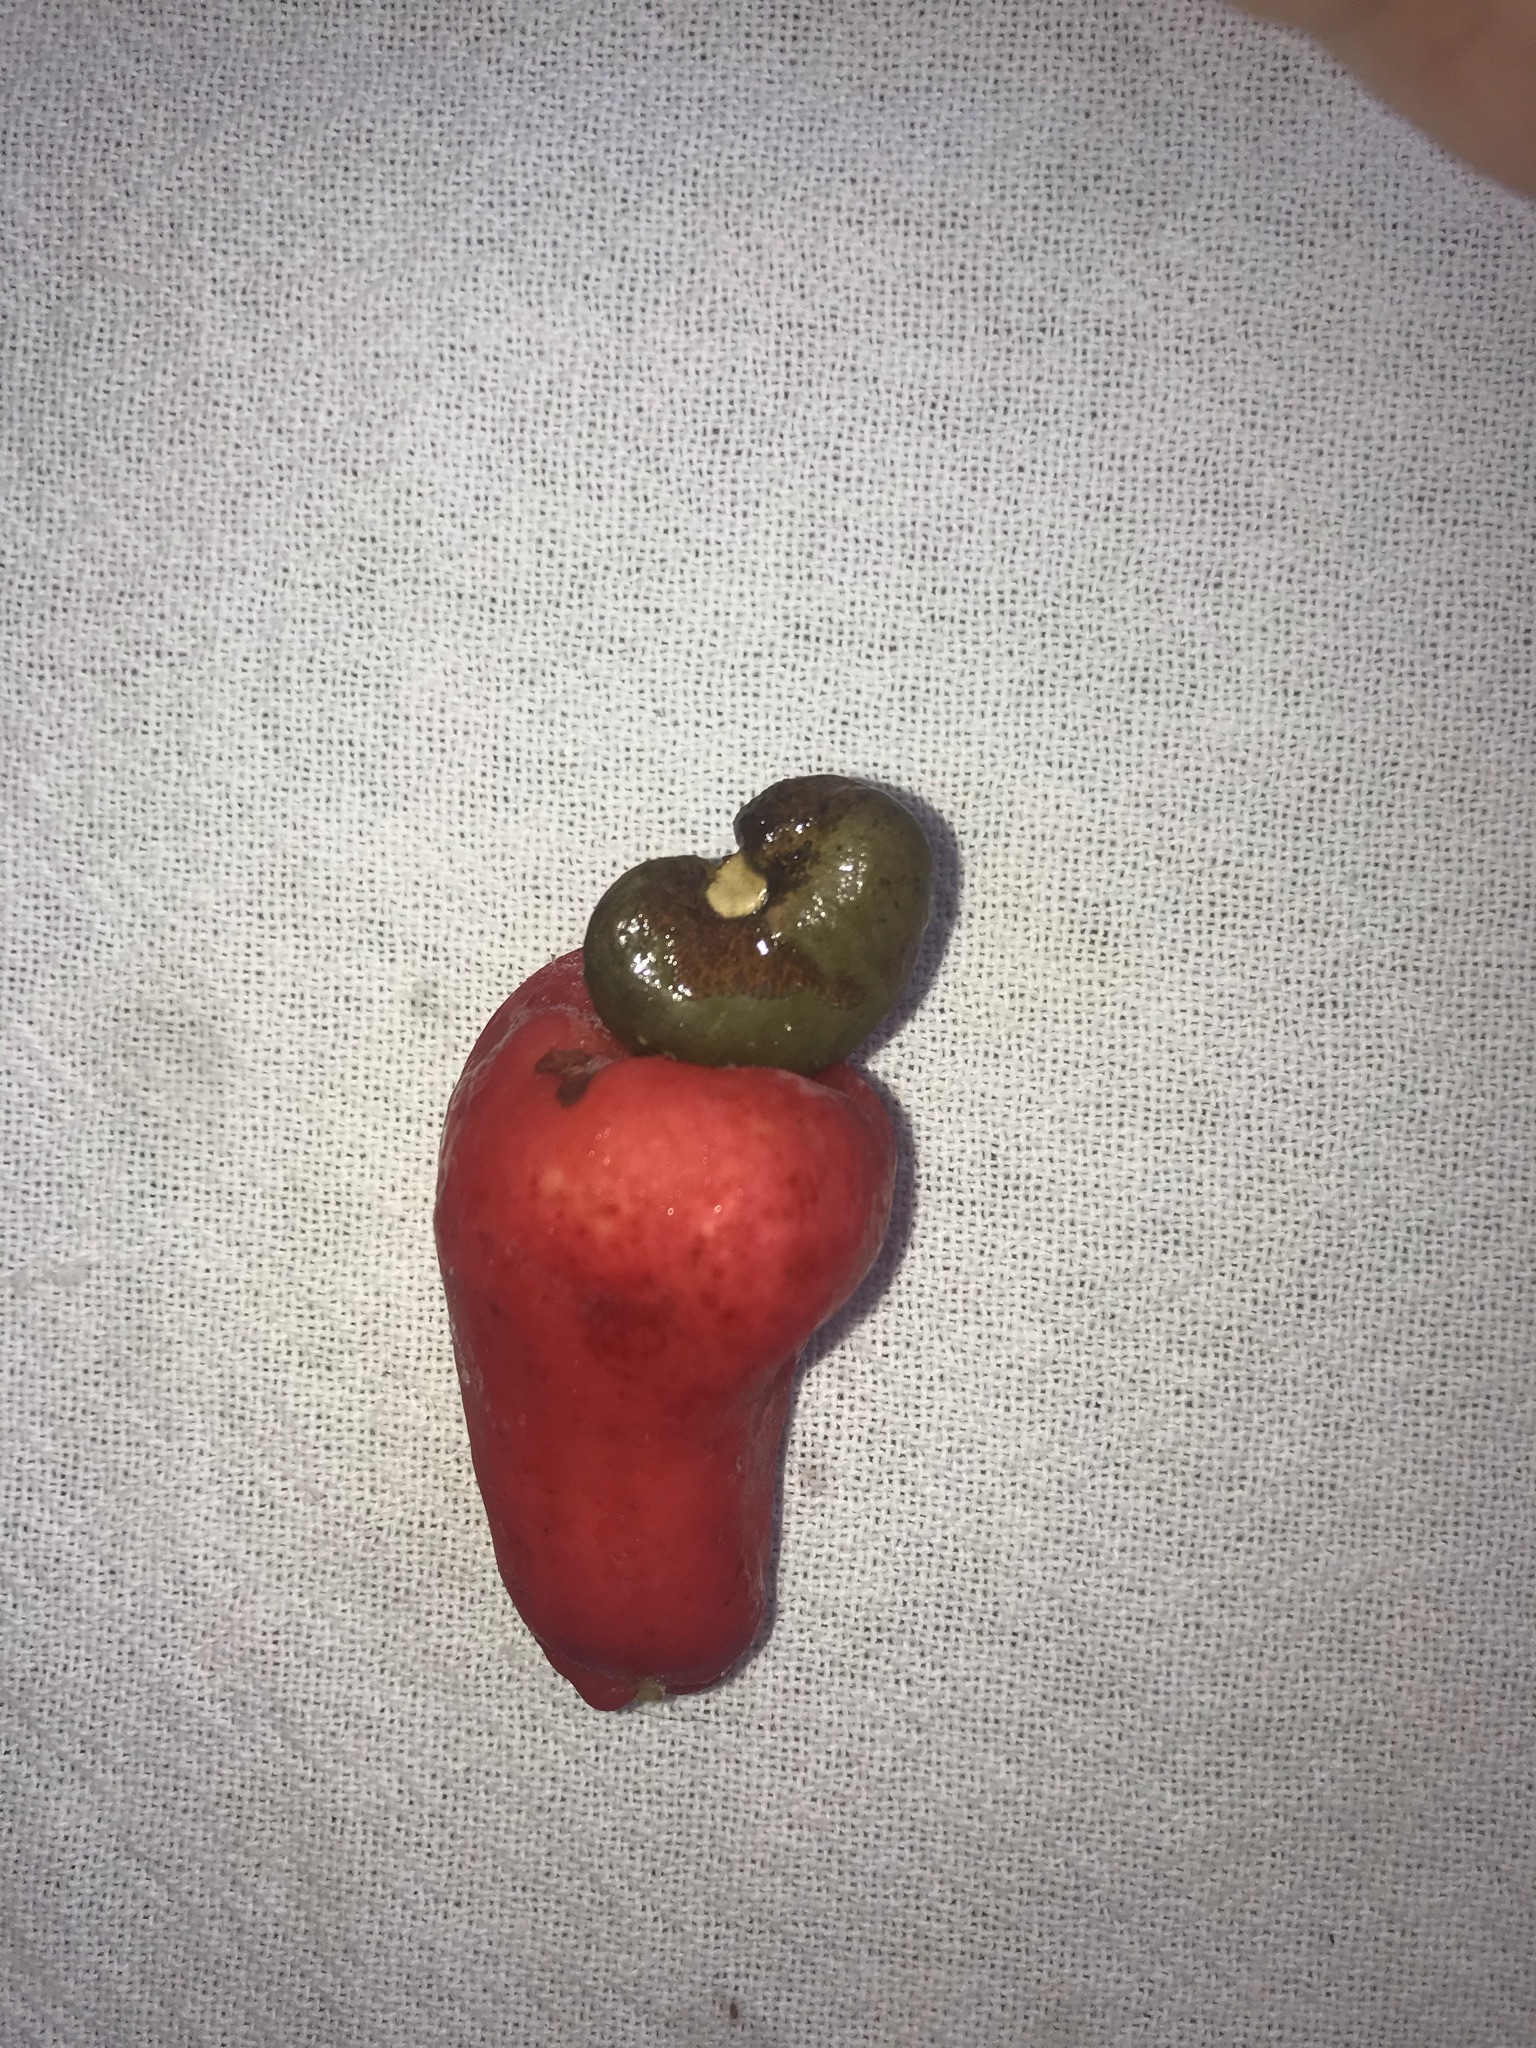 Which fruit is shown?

caju vermelho
